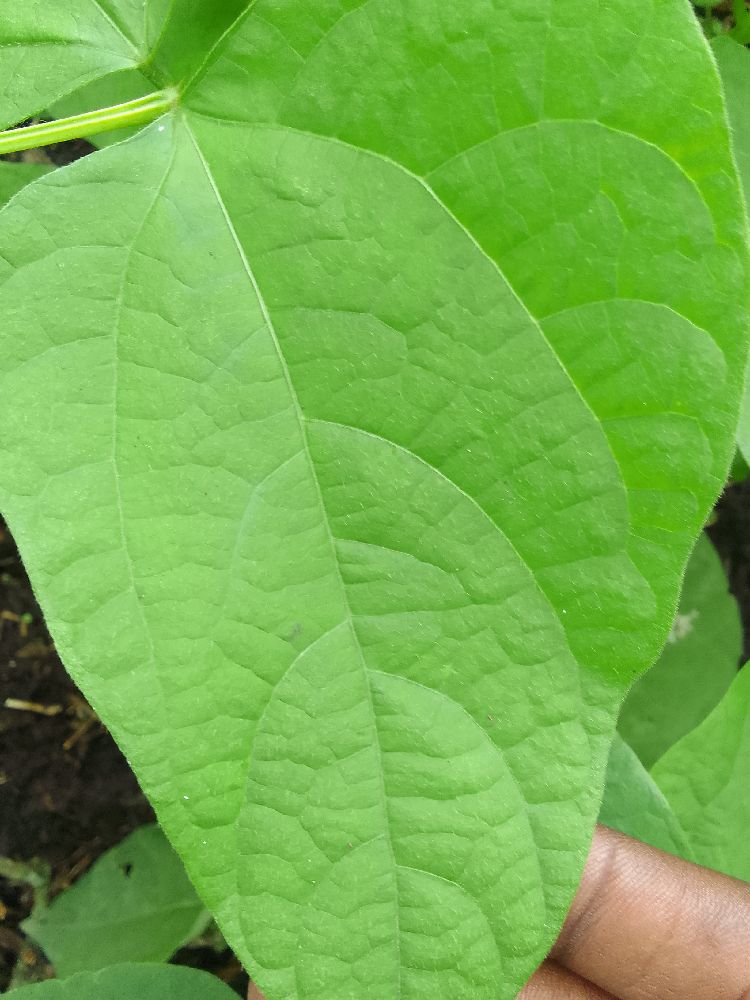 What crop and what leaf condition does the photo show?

common bean, healthy
